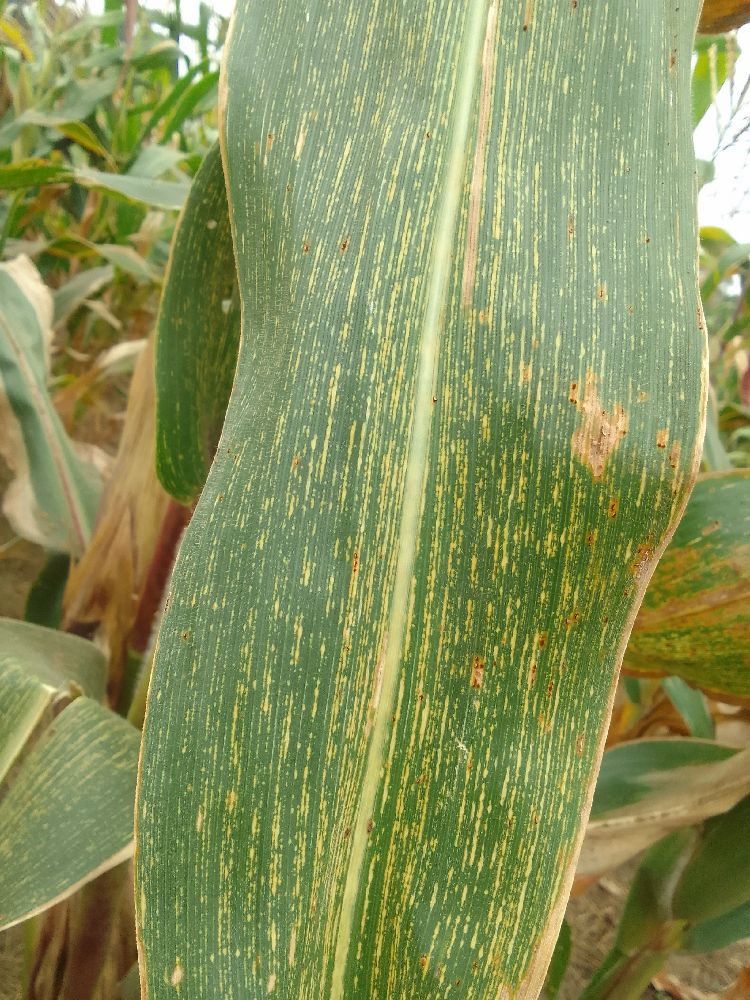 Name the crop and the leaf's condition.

maize, maize streak virus
